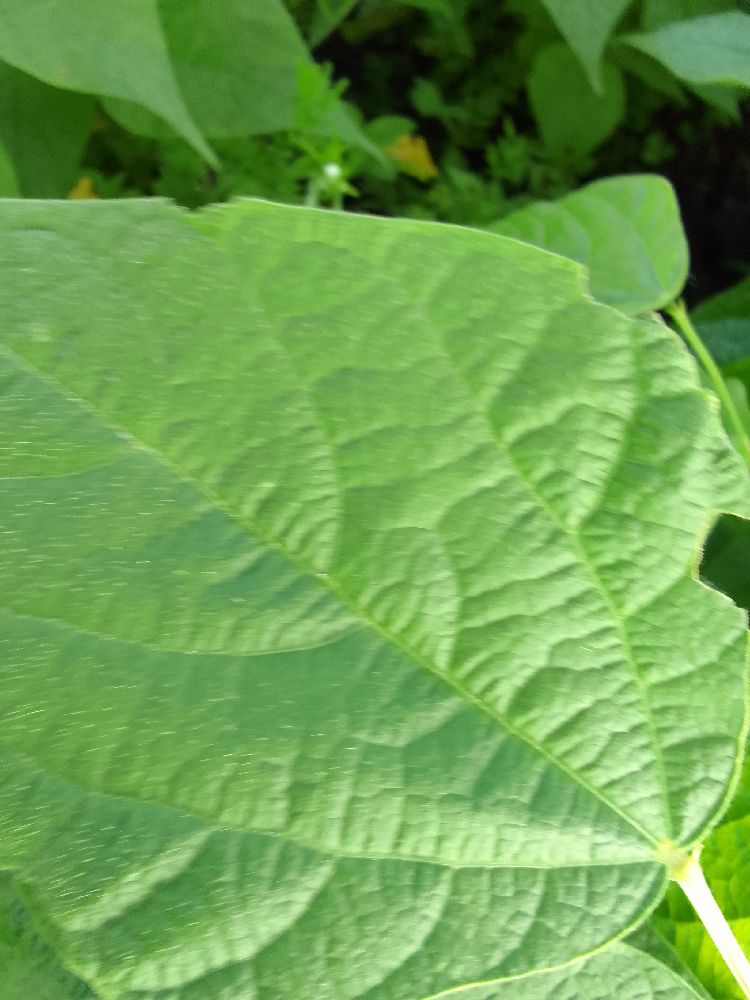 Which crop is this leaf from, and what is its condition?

common bean, healthy
